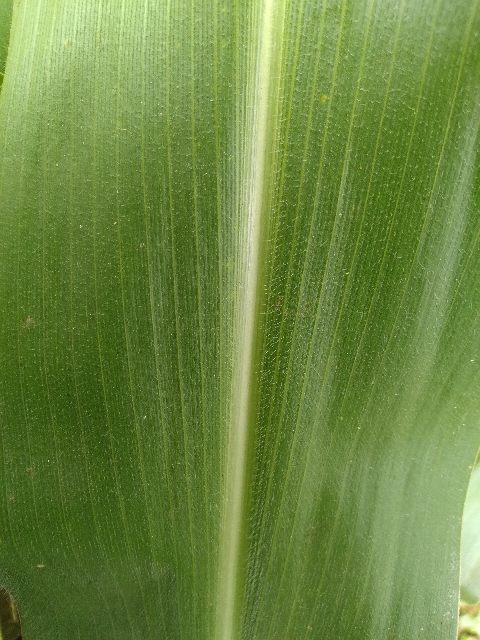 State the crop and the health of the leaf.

maize, healthy
